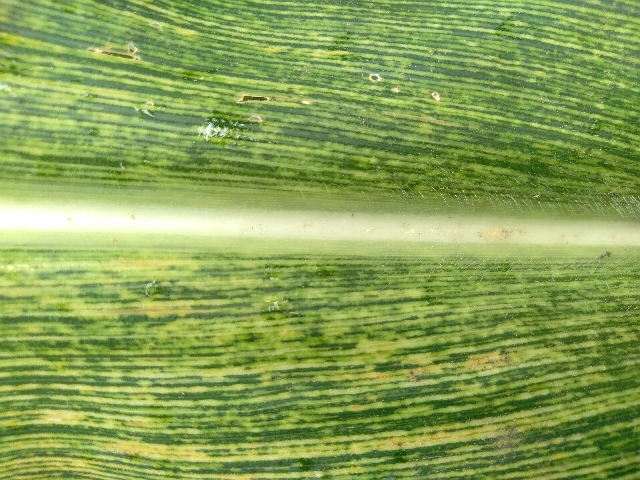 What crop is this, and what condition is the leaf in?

maize, maize streak virus
